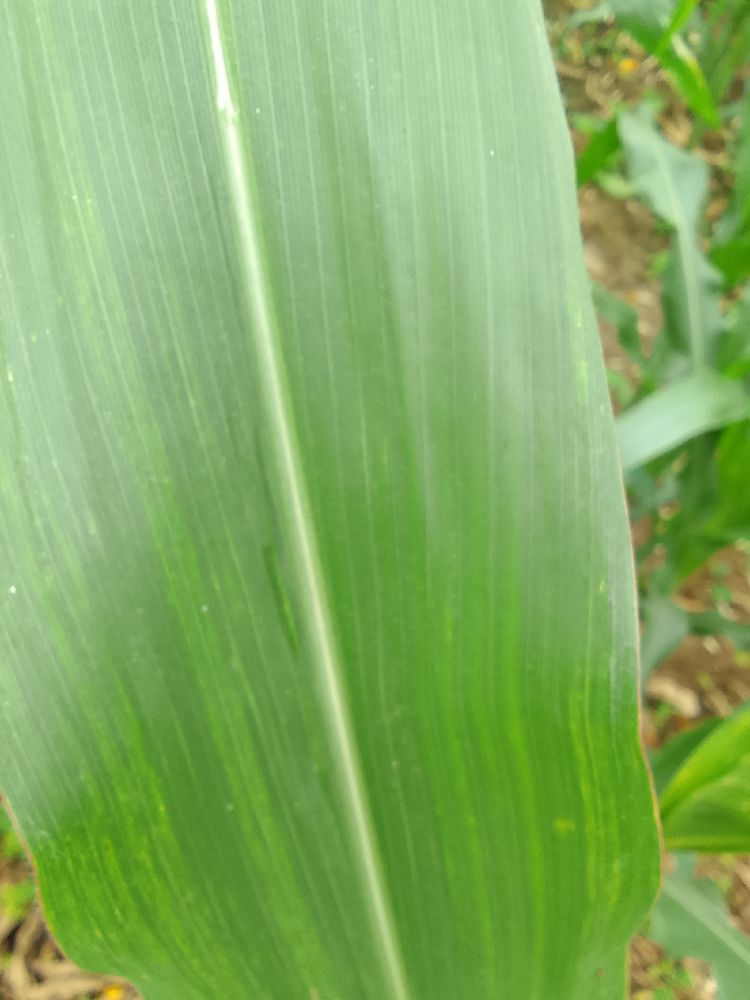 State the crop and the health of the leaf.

maize, healthy
